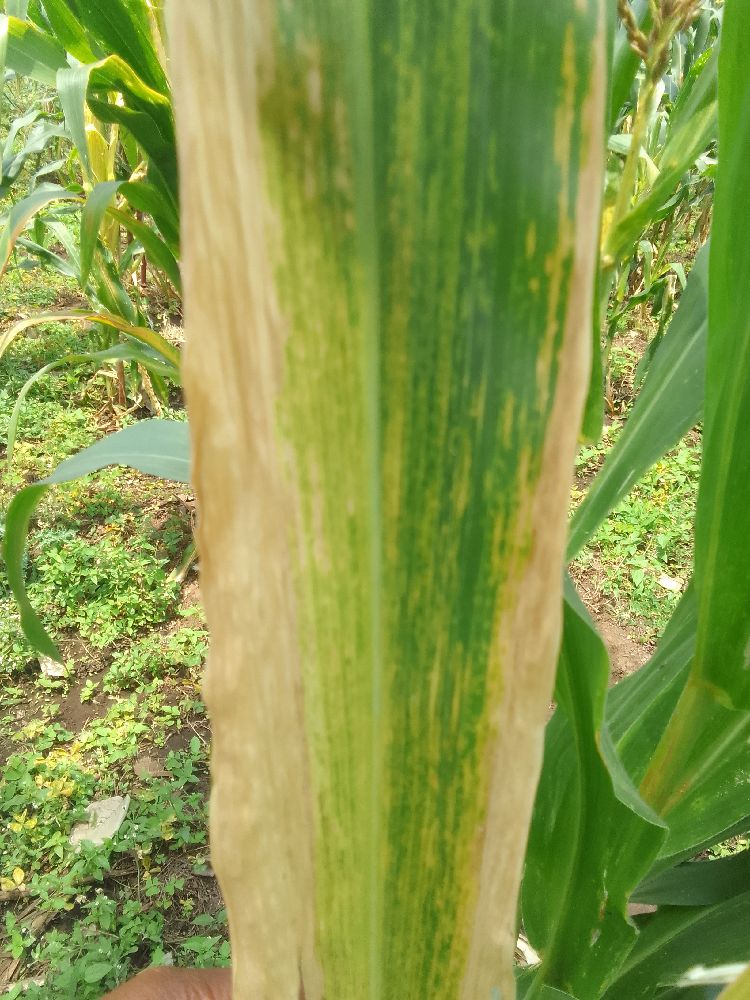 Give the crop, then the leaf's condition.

maize, maize lethal necrosis
